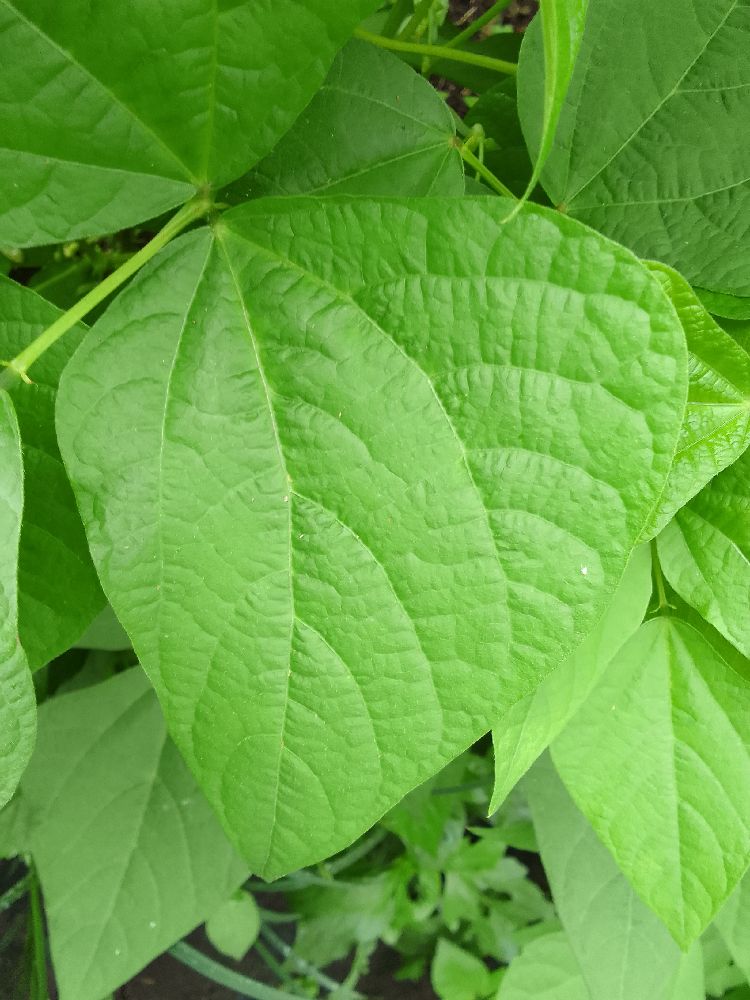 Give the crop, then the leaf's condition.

common bean, healthy
